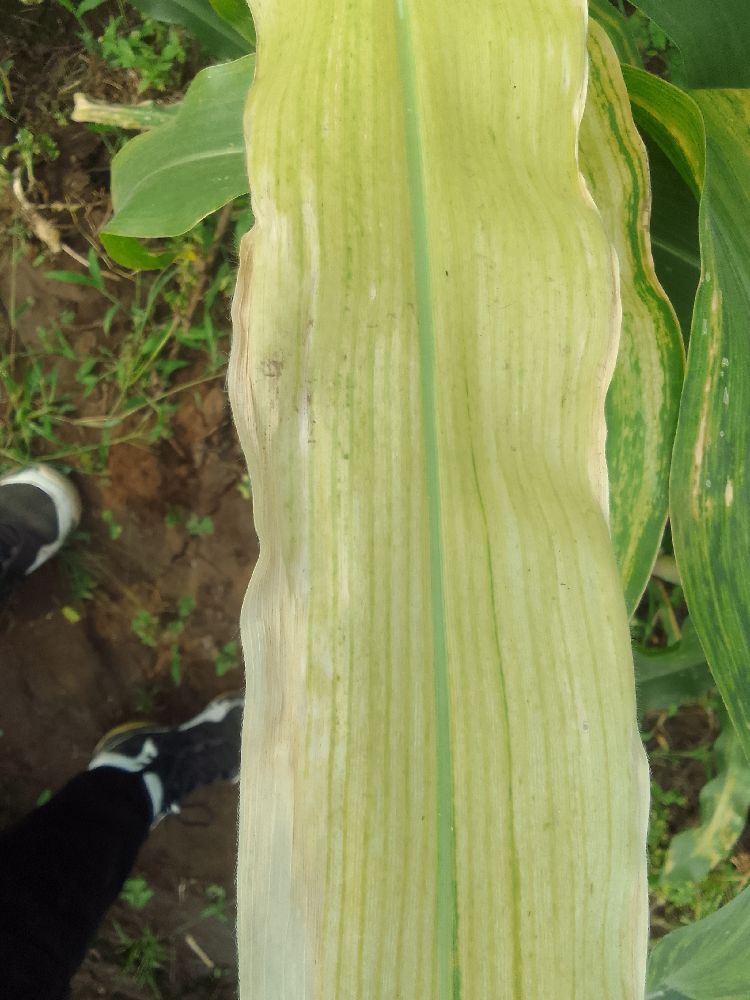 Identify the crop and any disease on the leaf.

maize, maize lethal necrosis
